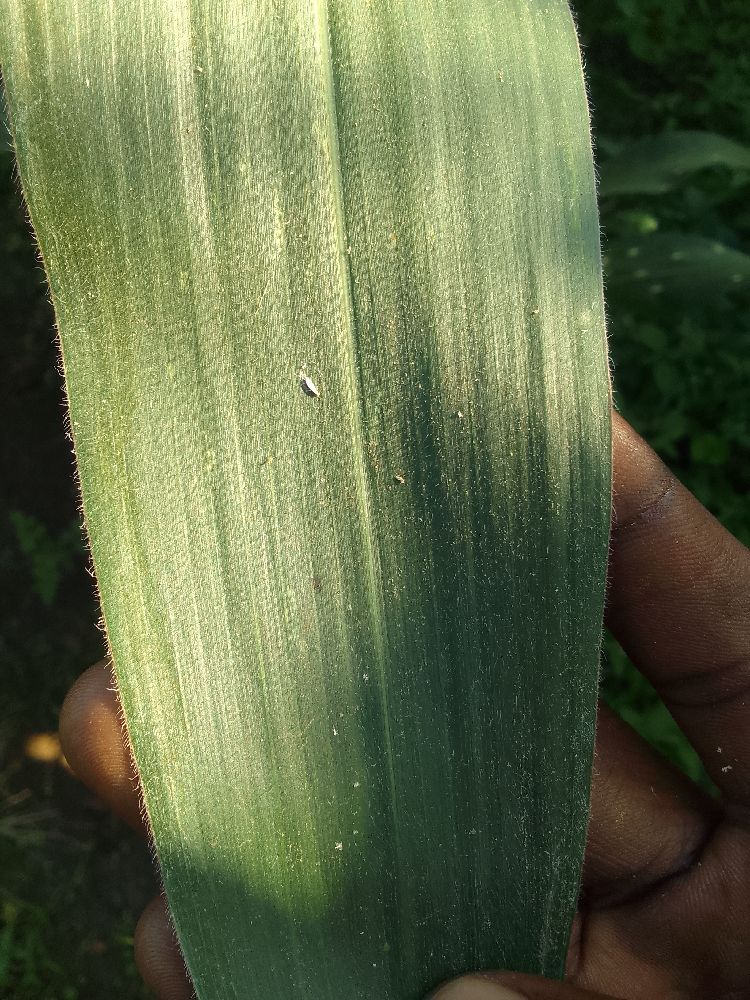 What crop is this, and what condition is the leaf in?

maize, healthy
